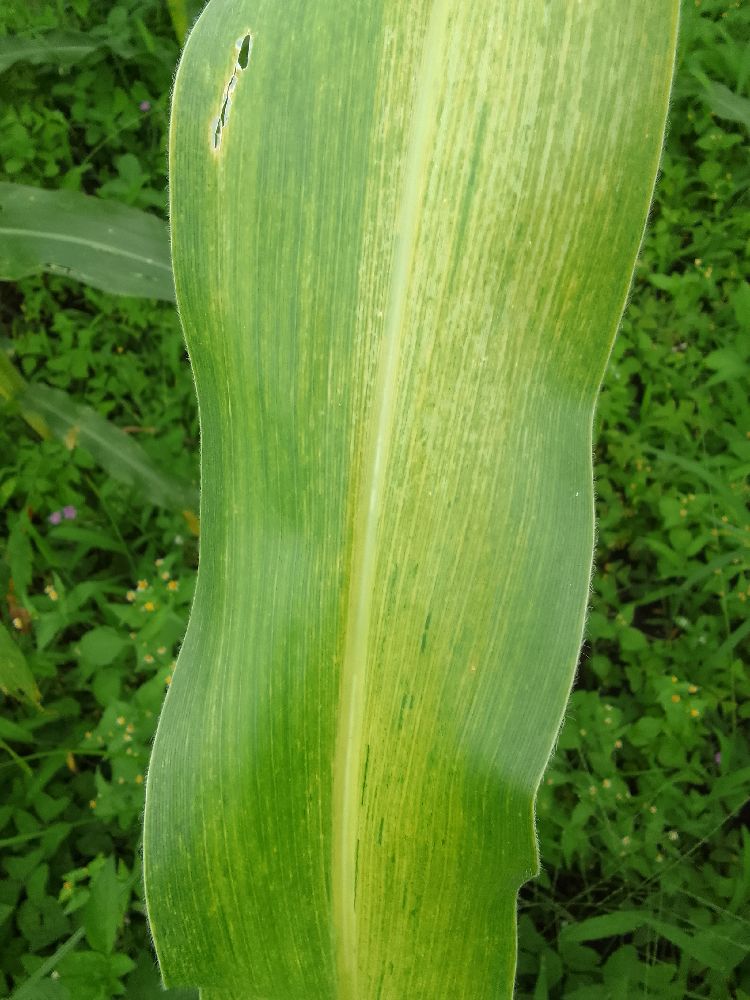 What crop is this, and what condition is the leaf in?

maize, maize lethal necrosis
